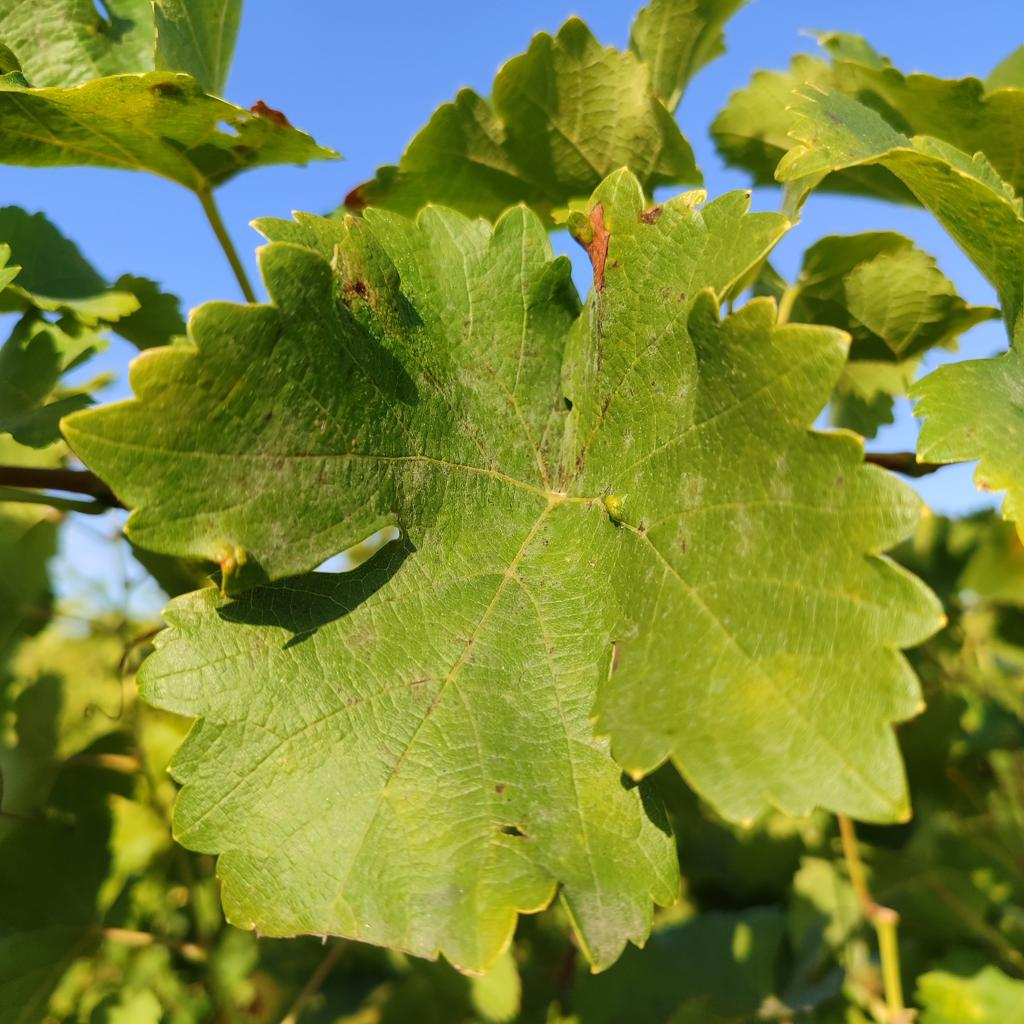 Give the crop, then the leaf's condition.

grapevine, powdery mildew
